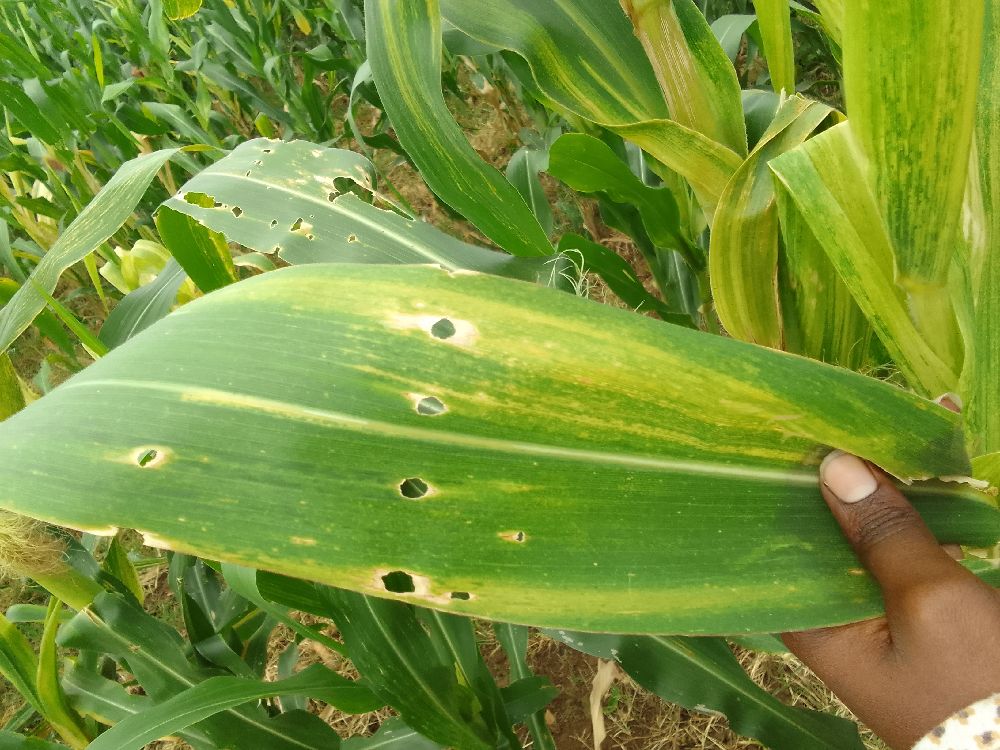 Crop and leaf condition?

maize, maize lethal necrosis
